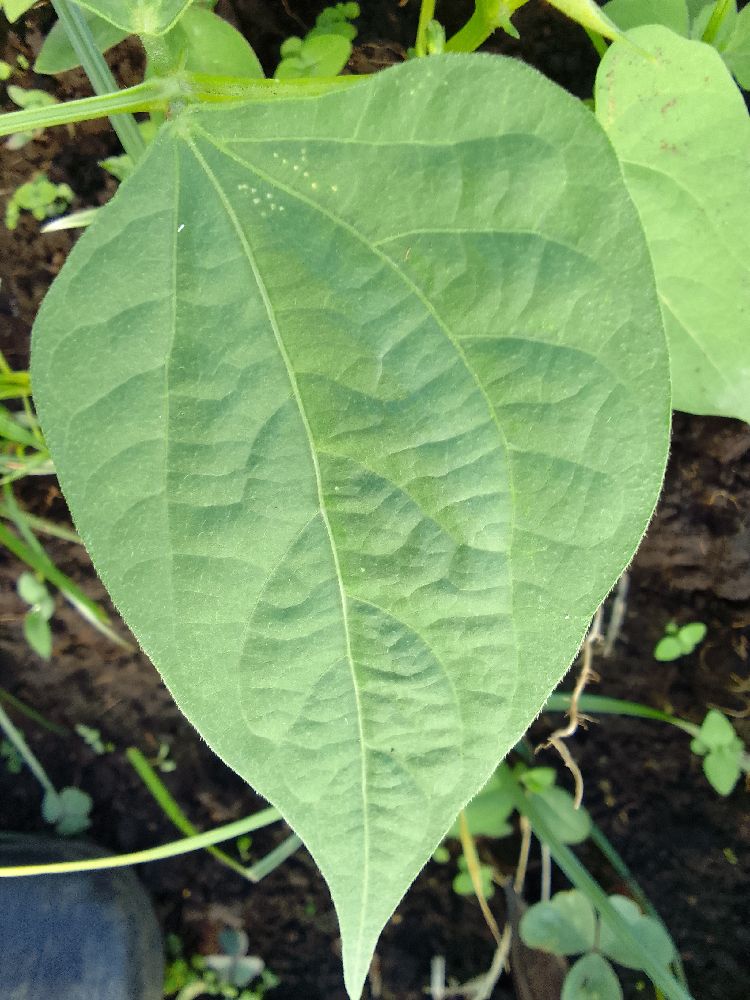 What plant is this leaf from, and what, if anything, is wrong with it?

common bean, healthy
